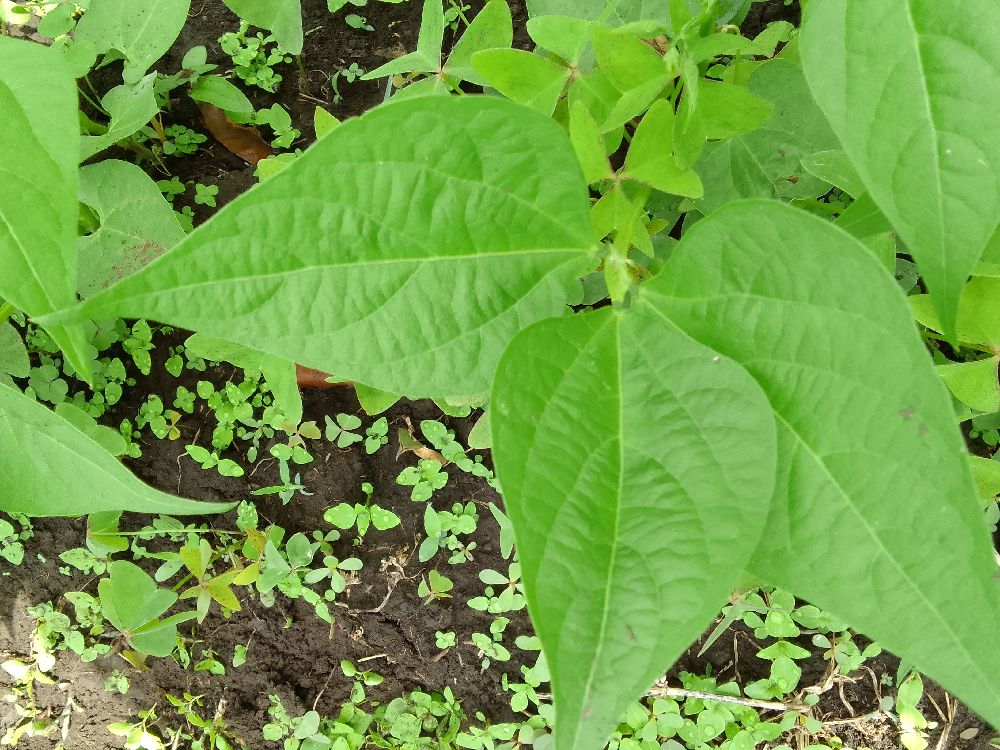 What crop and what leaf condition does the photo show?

common bean, healthy
